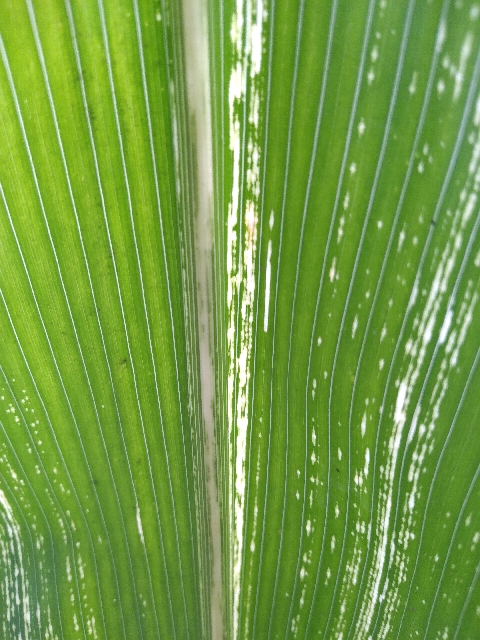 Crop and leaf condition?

maize, maize streak virus
